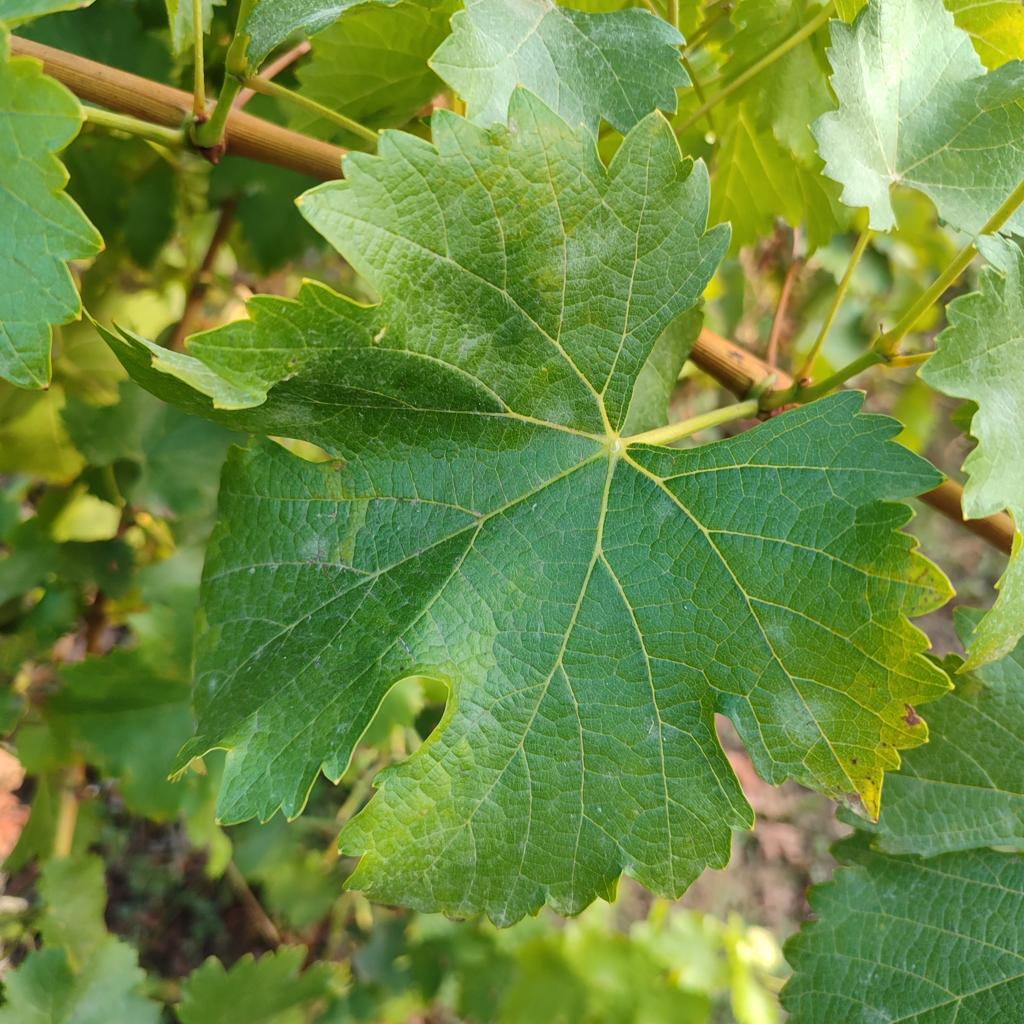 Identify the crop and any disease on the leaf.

grapevine, powdery mildew
